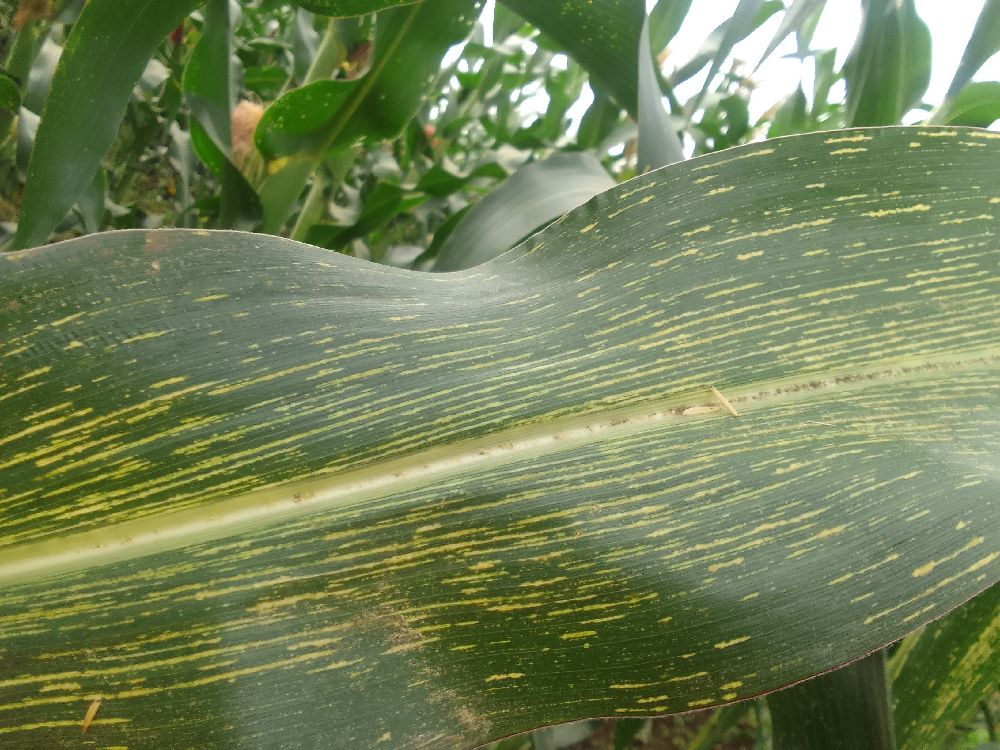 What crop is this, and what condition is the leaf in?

maize, maize streak virus
